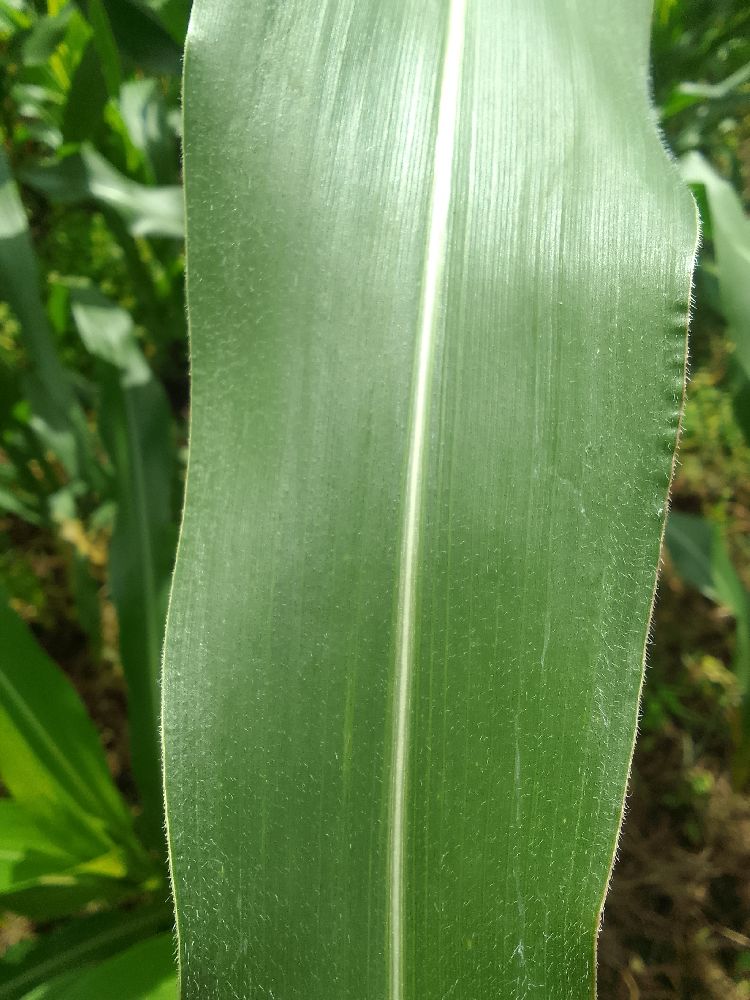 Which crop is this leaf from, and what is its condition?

maize, healthy
